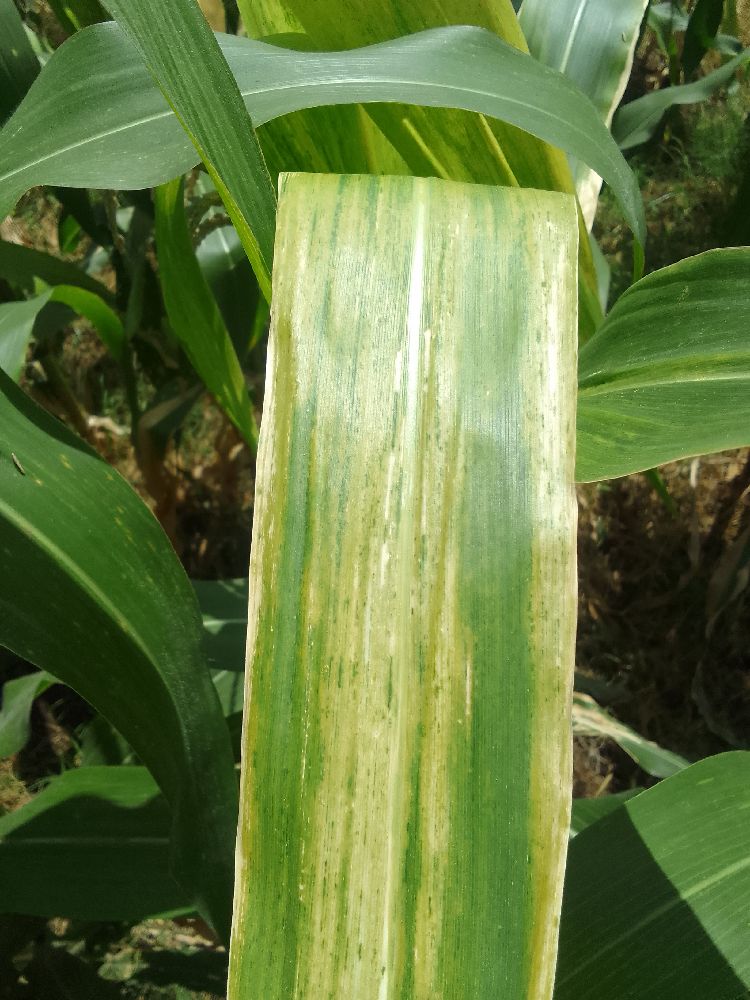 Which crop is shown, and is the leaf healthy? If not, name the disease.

maize, maize lethal necrosis
